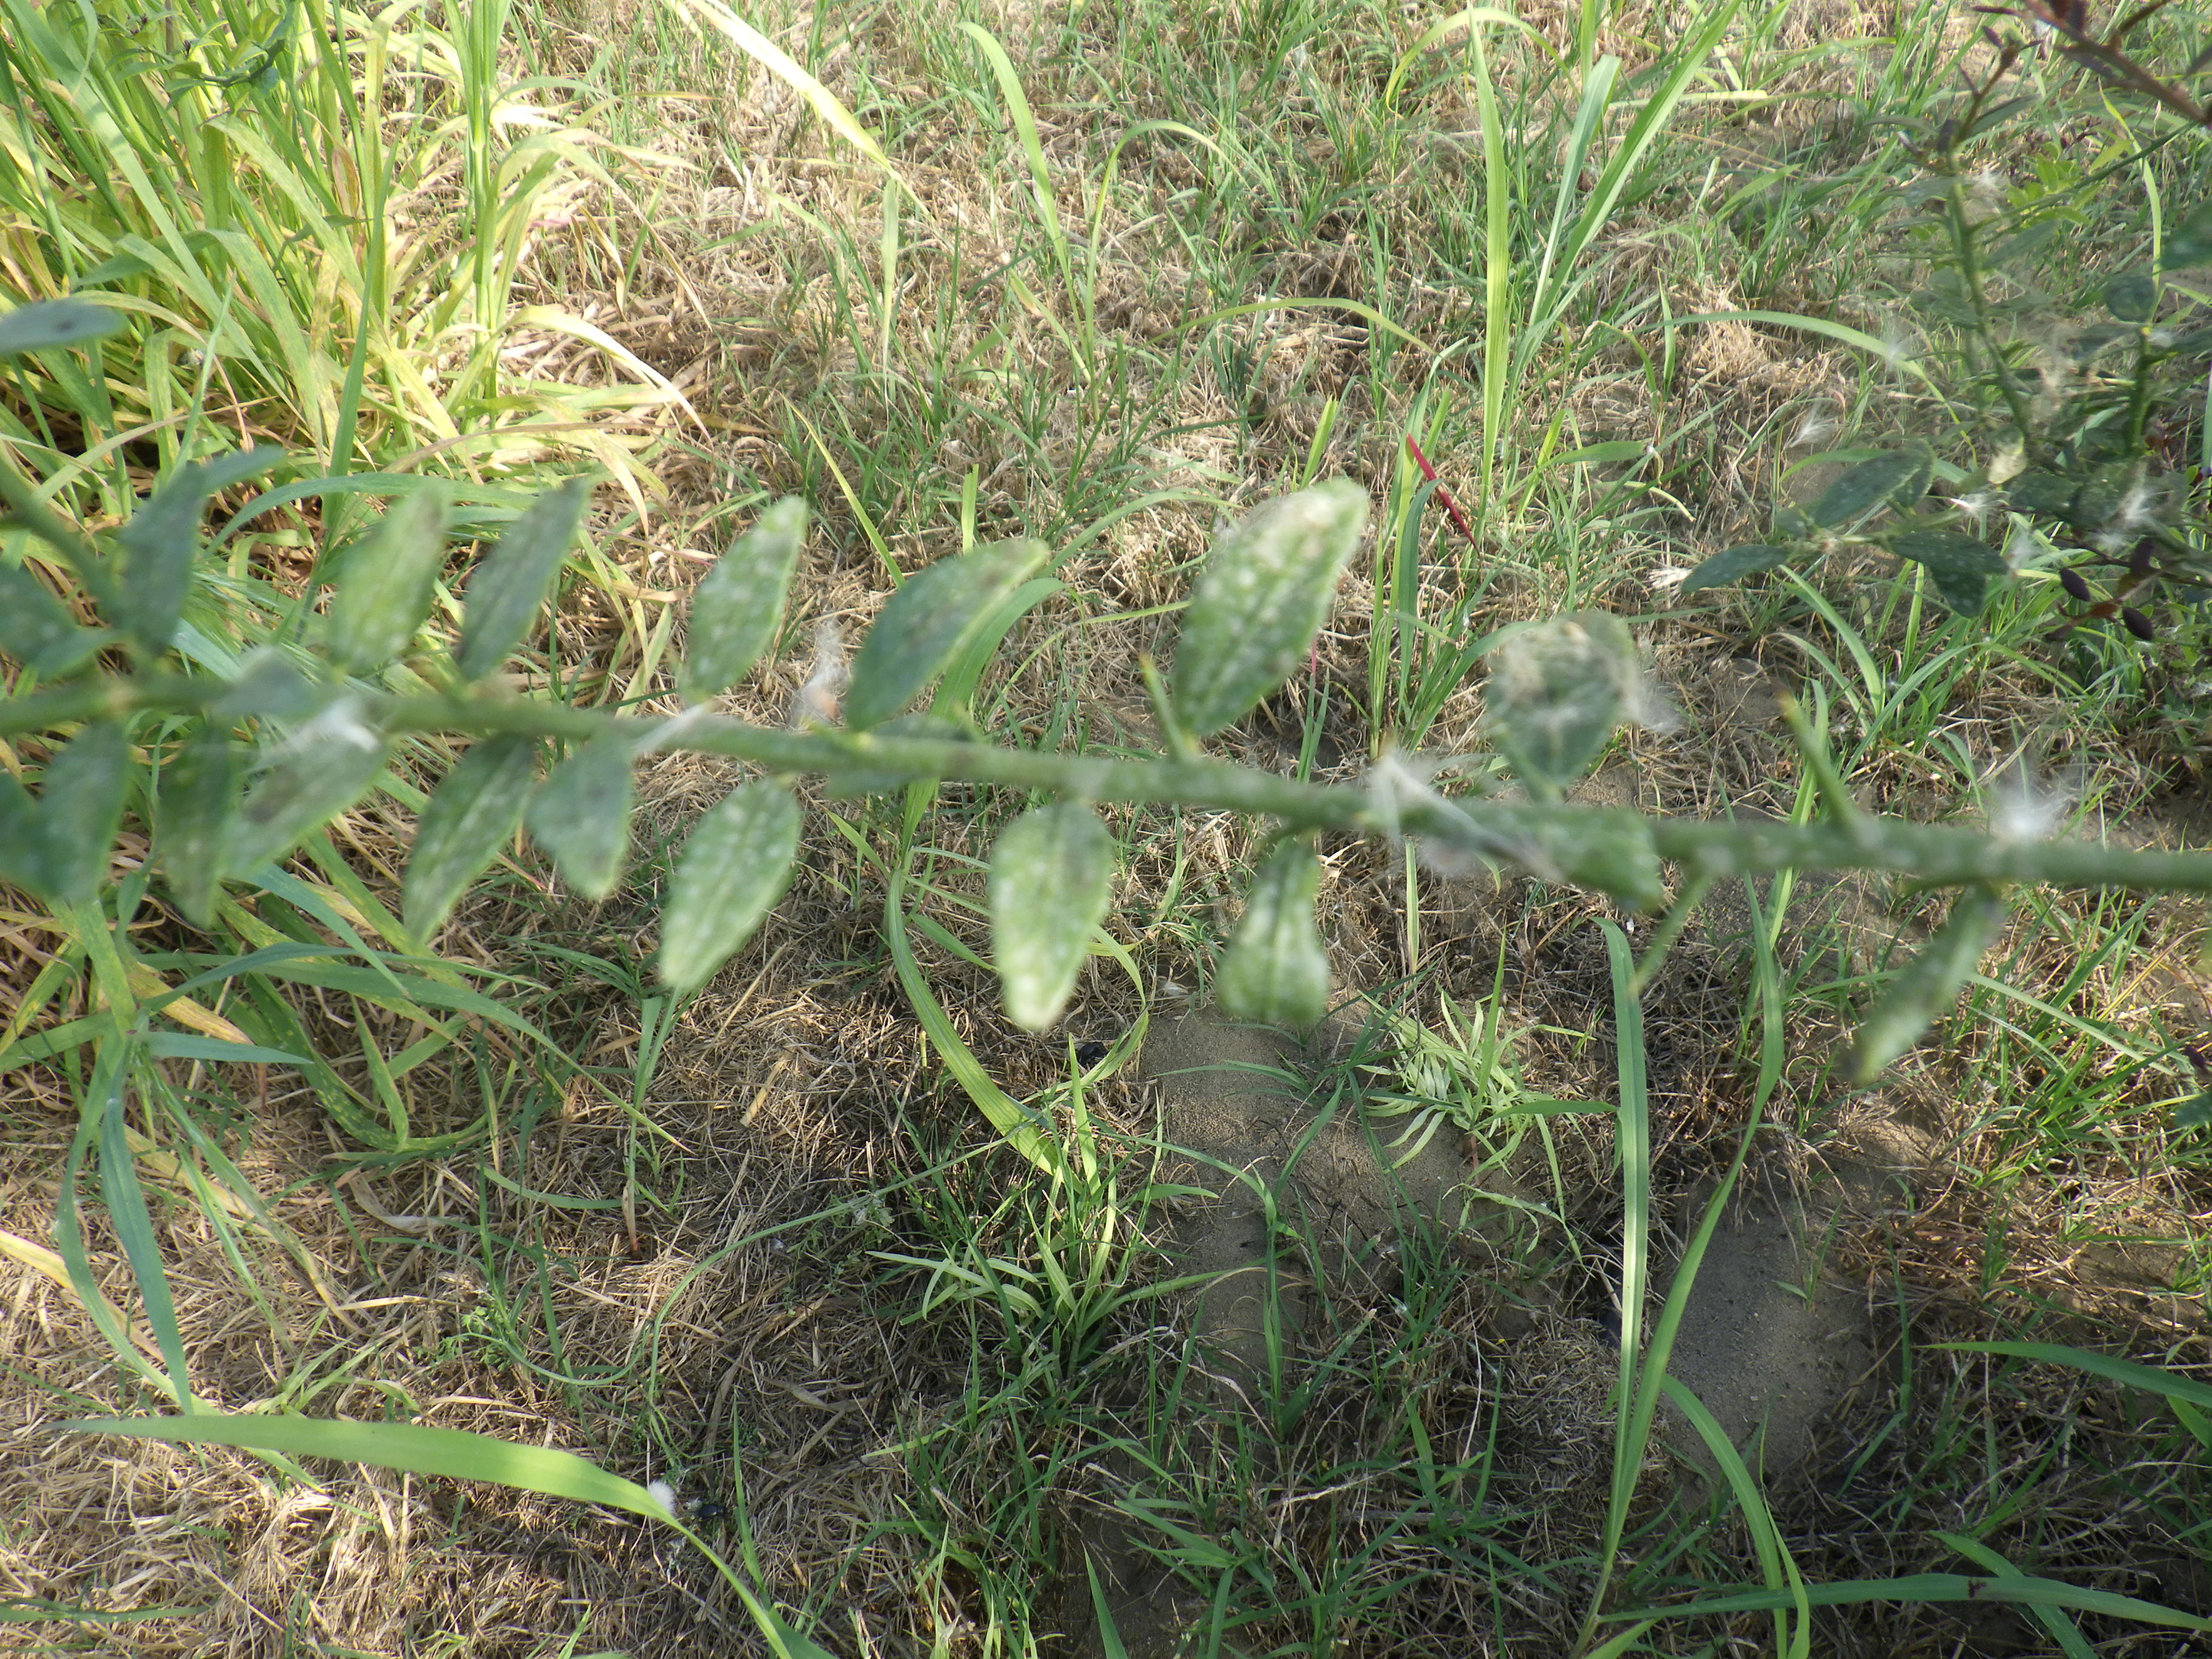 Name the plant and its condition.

citrus, healthy
